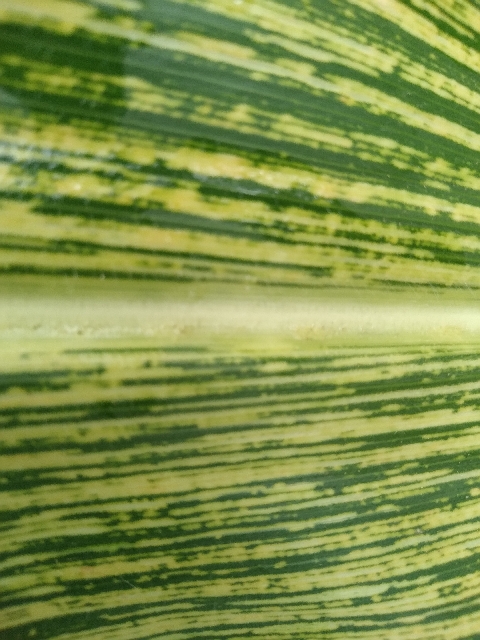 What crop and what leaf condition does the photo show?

maize, maize streak virus
